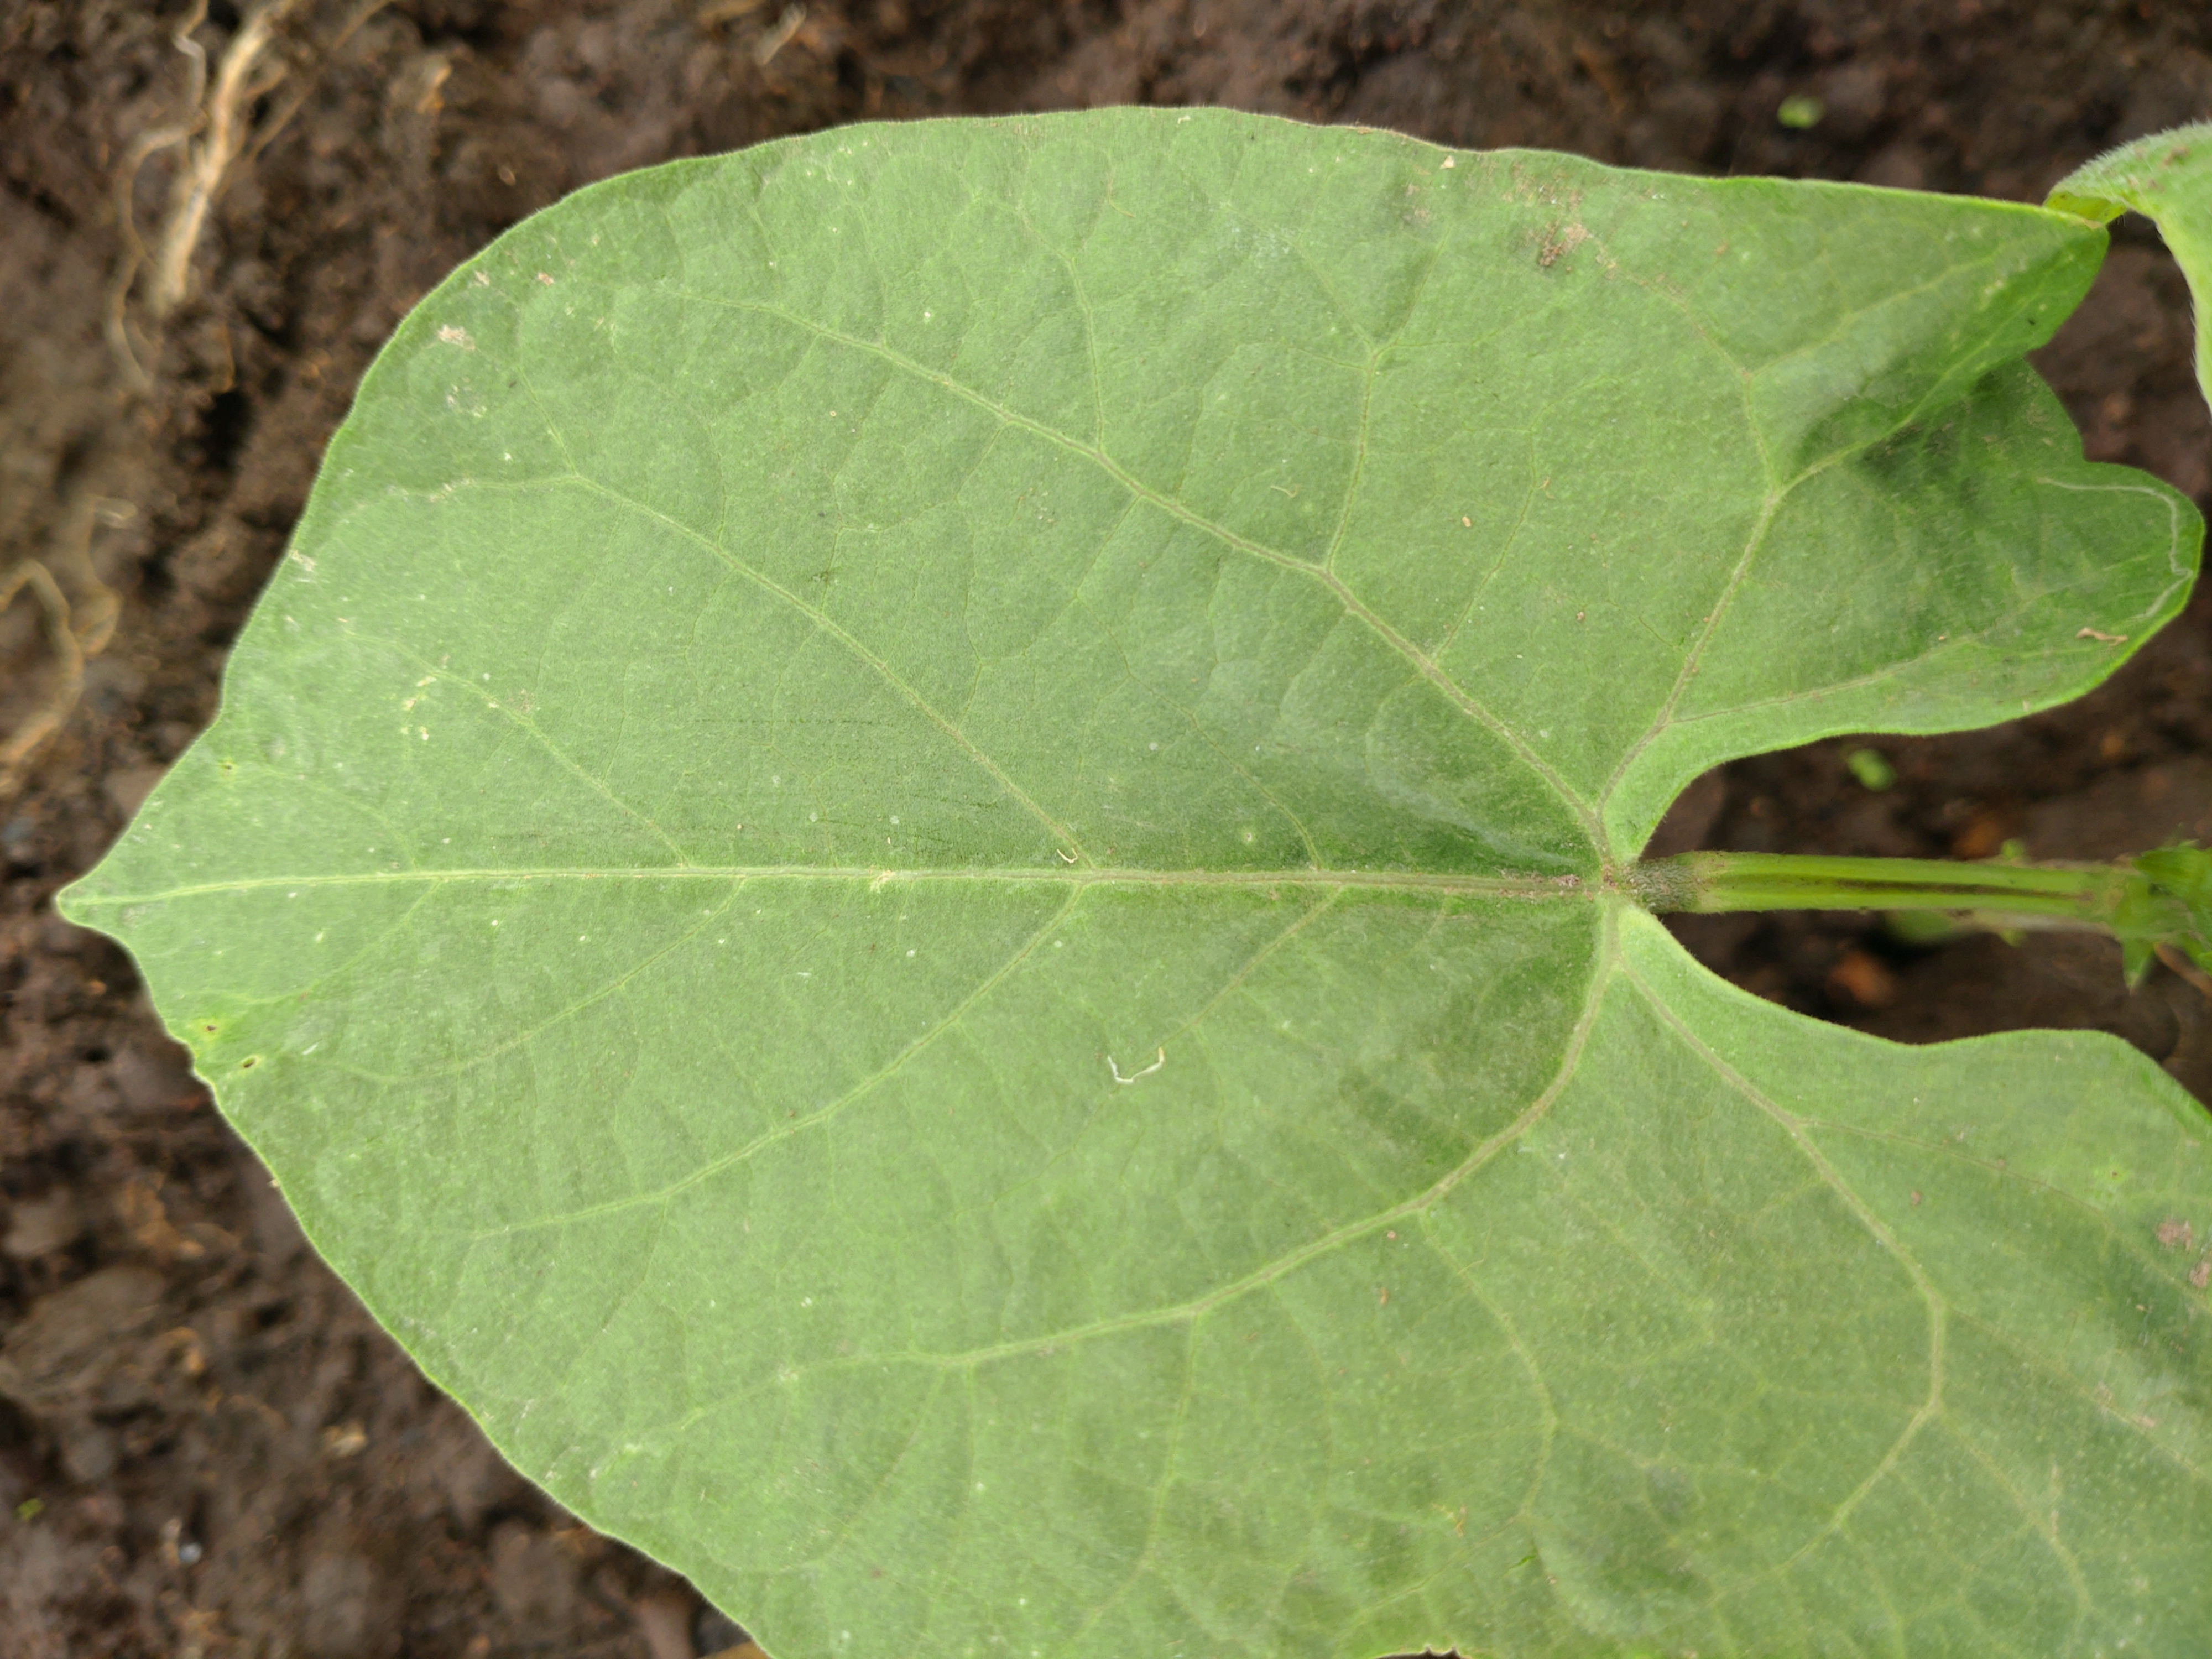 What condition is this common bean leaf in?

healthy
